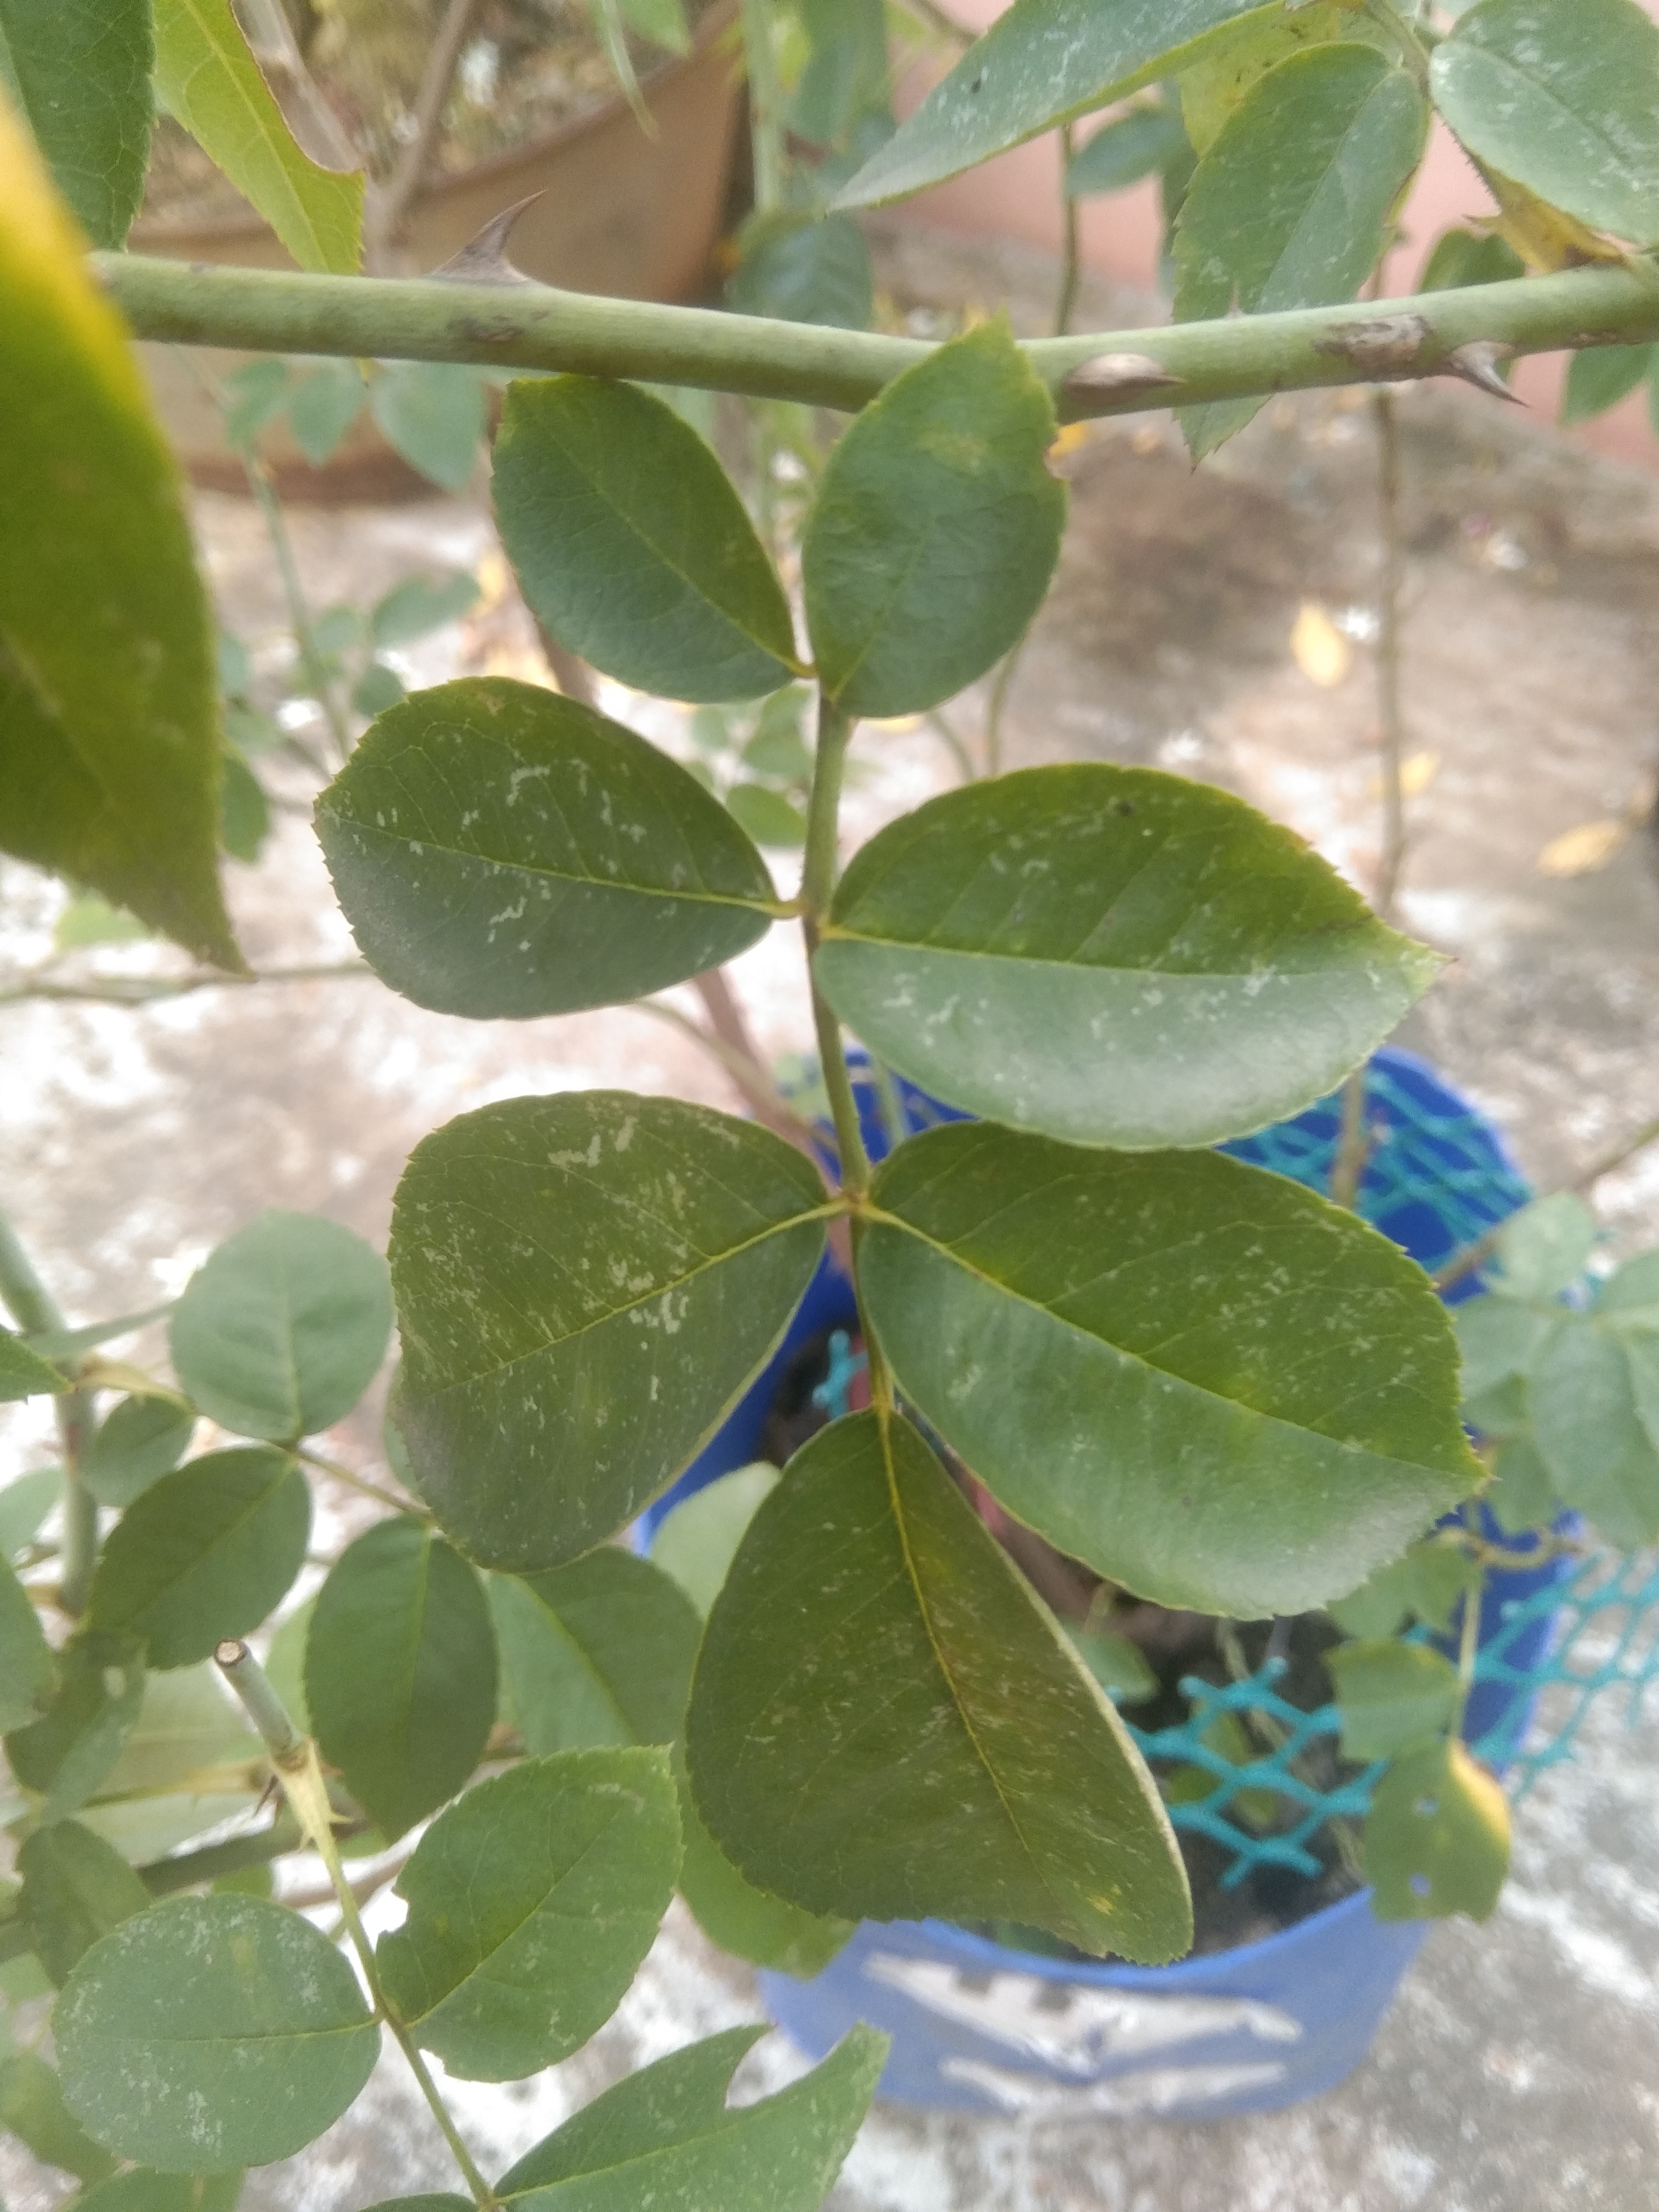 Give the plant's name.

rose
